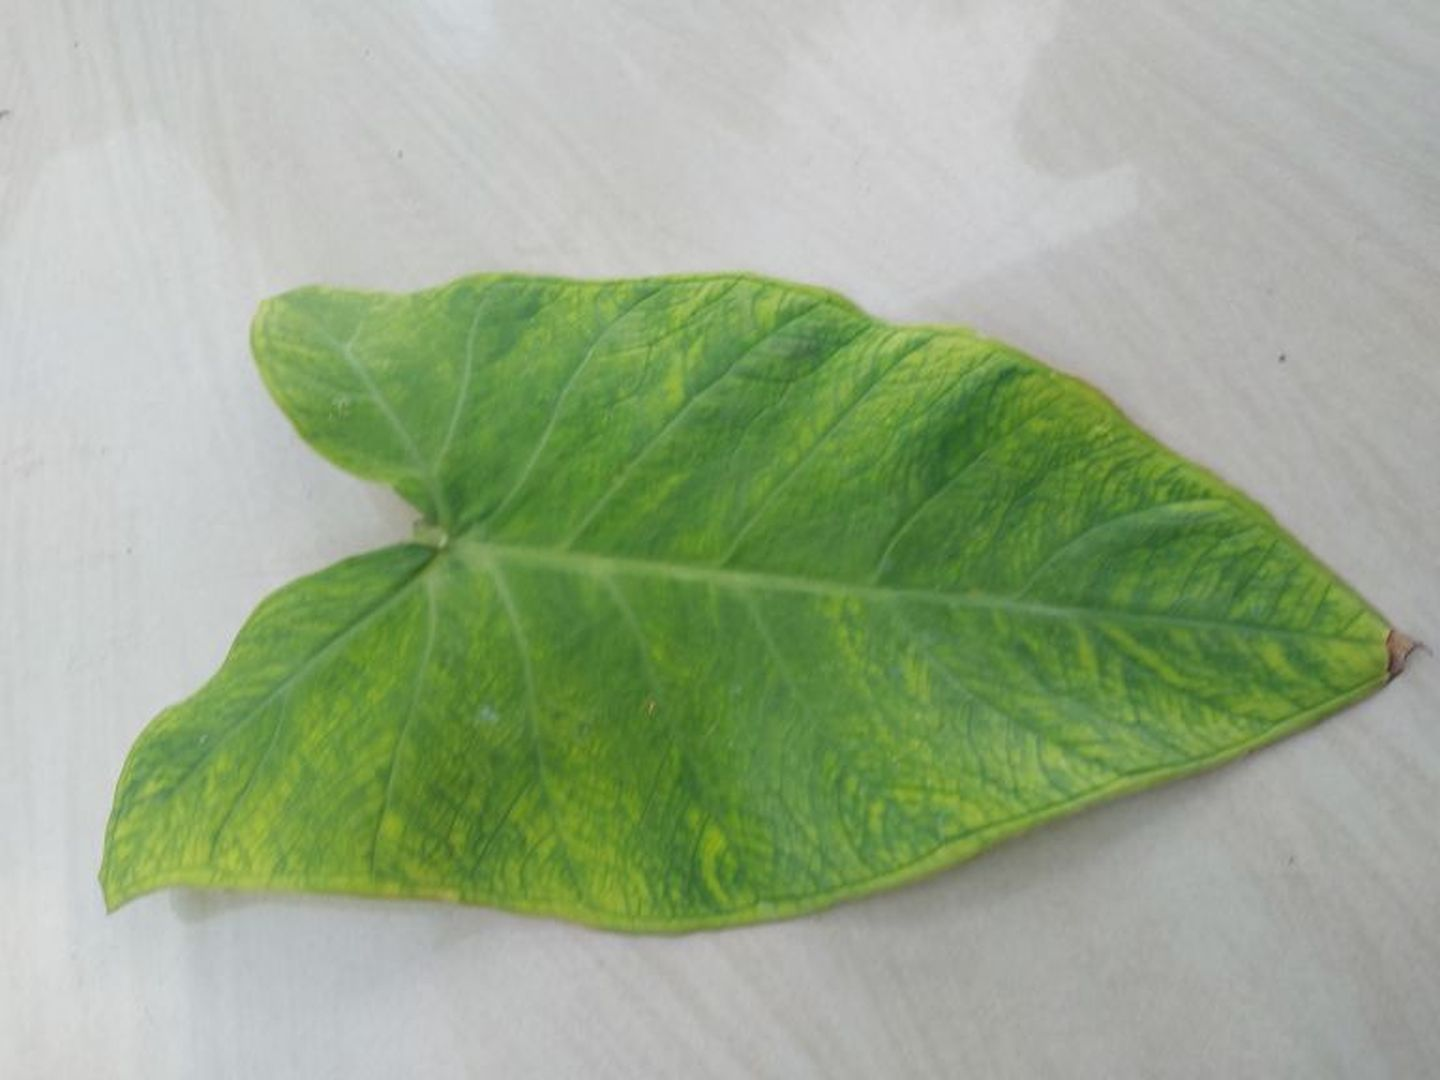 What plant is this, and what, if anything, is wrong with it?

taro, mosaic
